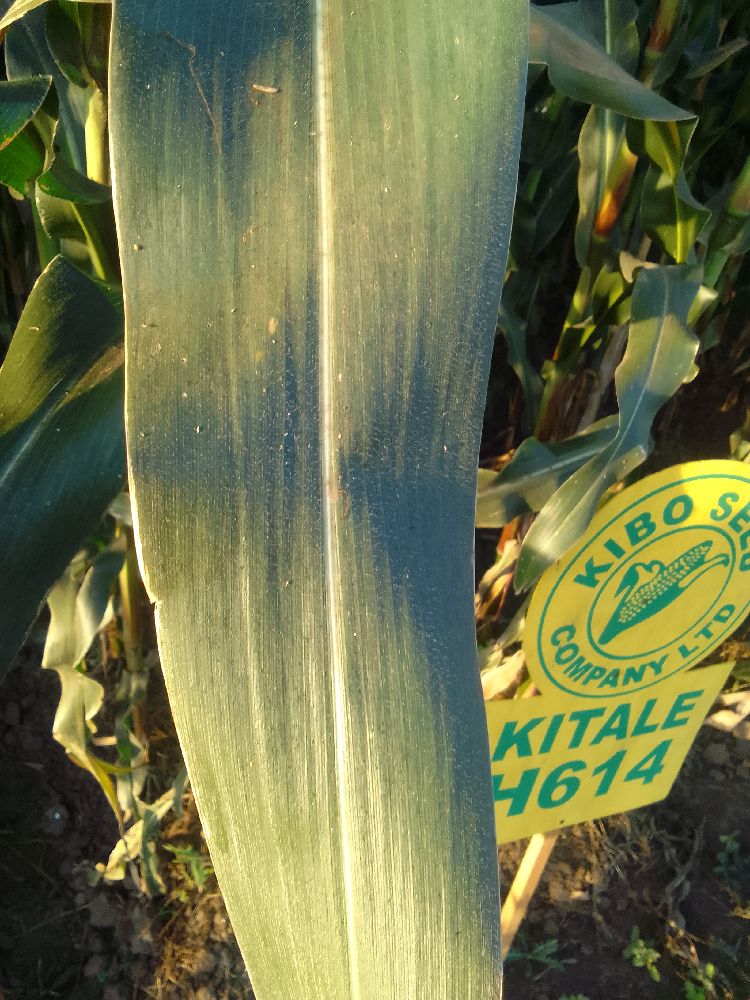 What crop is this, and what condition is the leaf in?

maize, healthy
